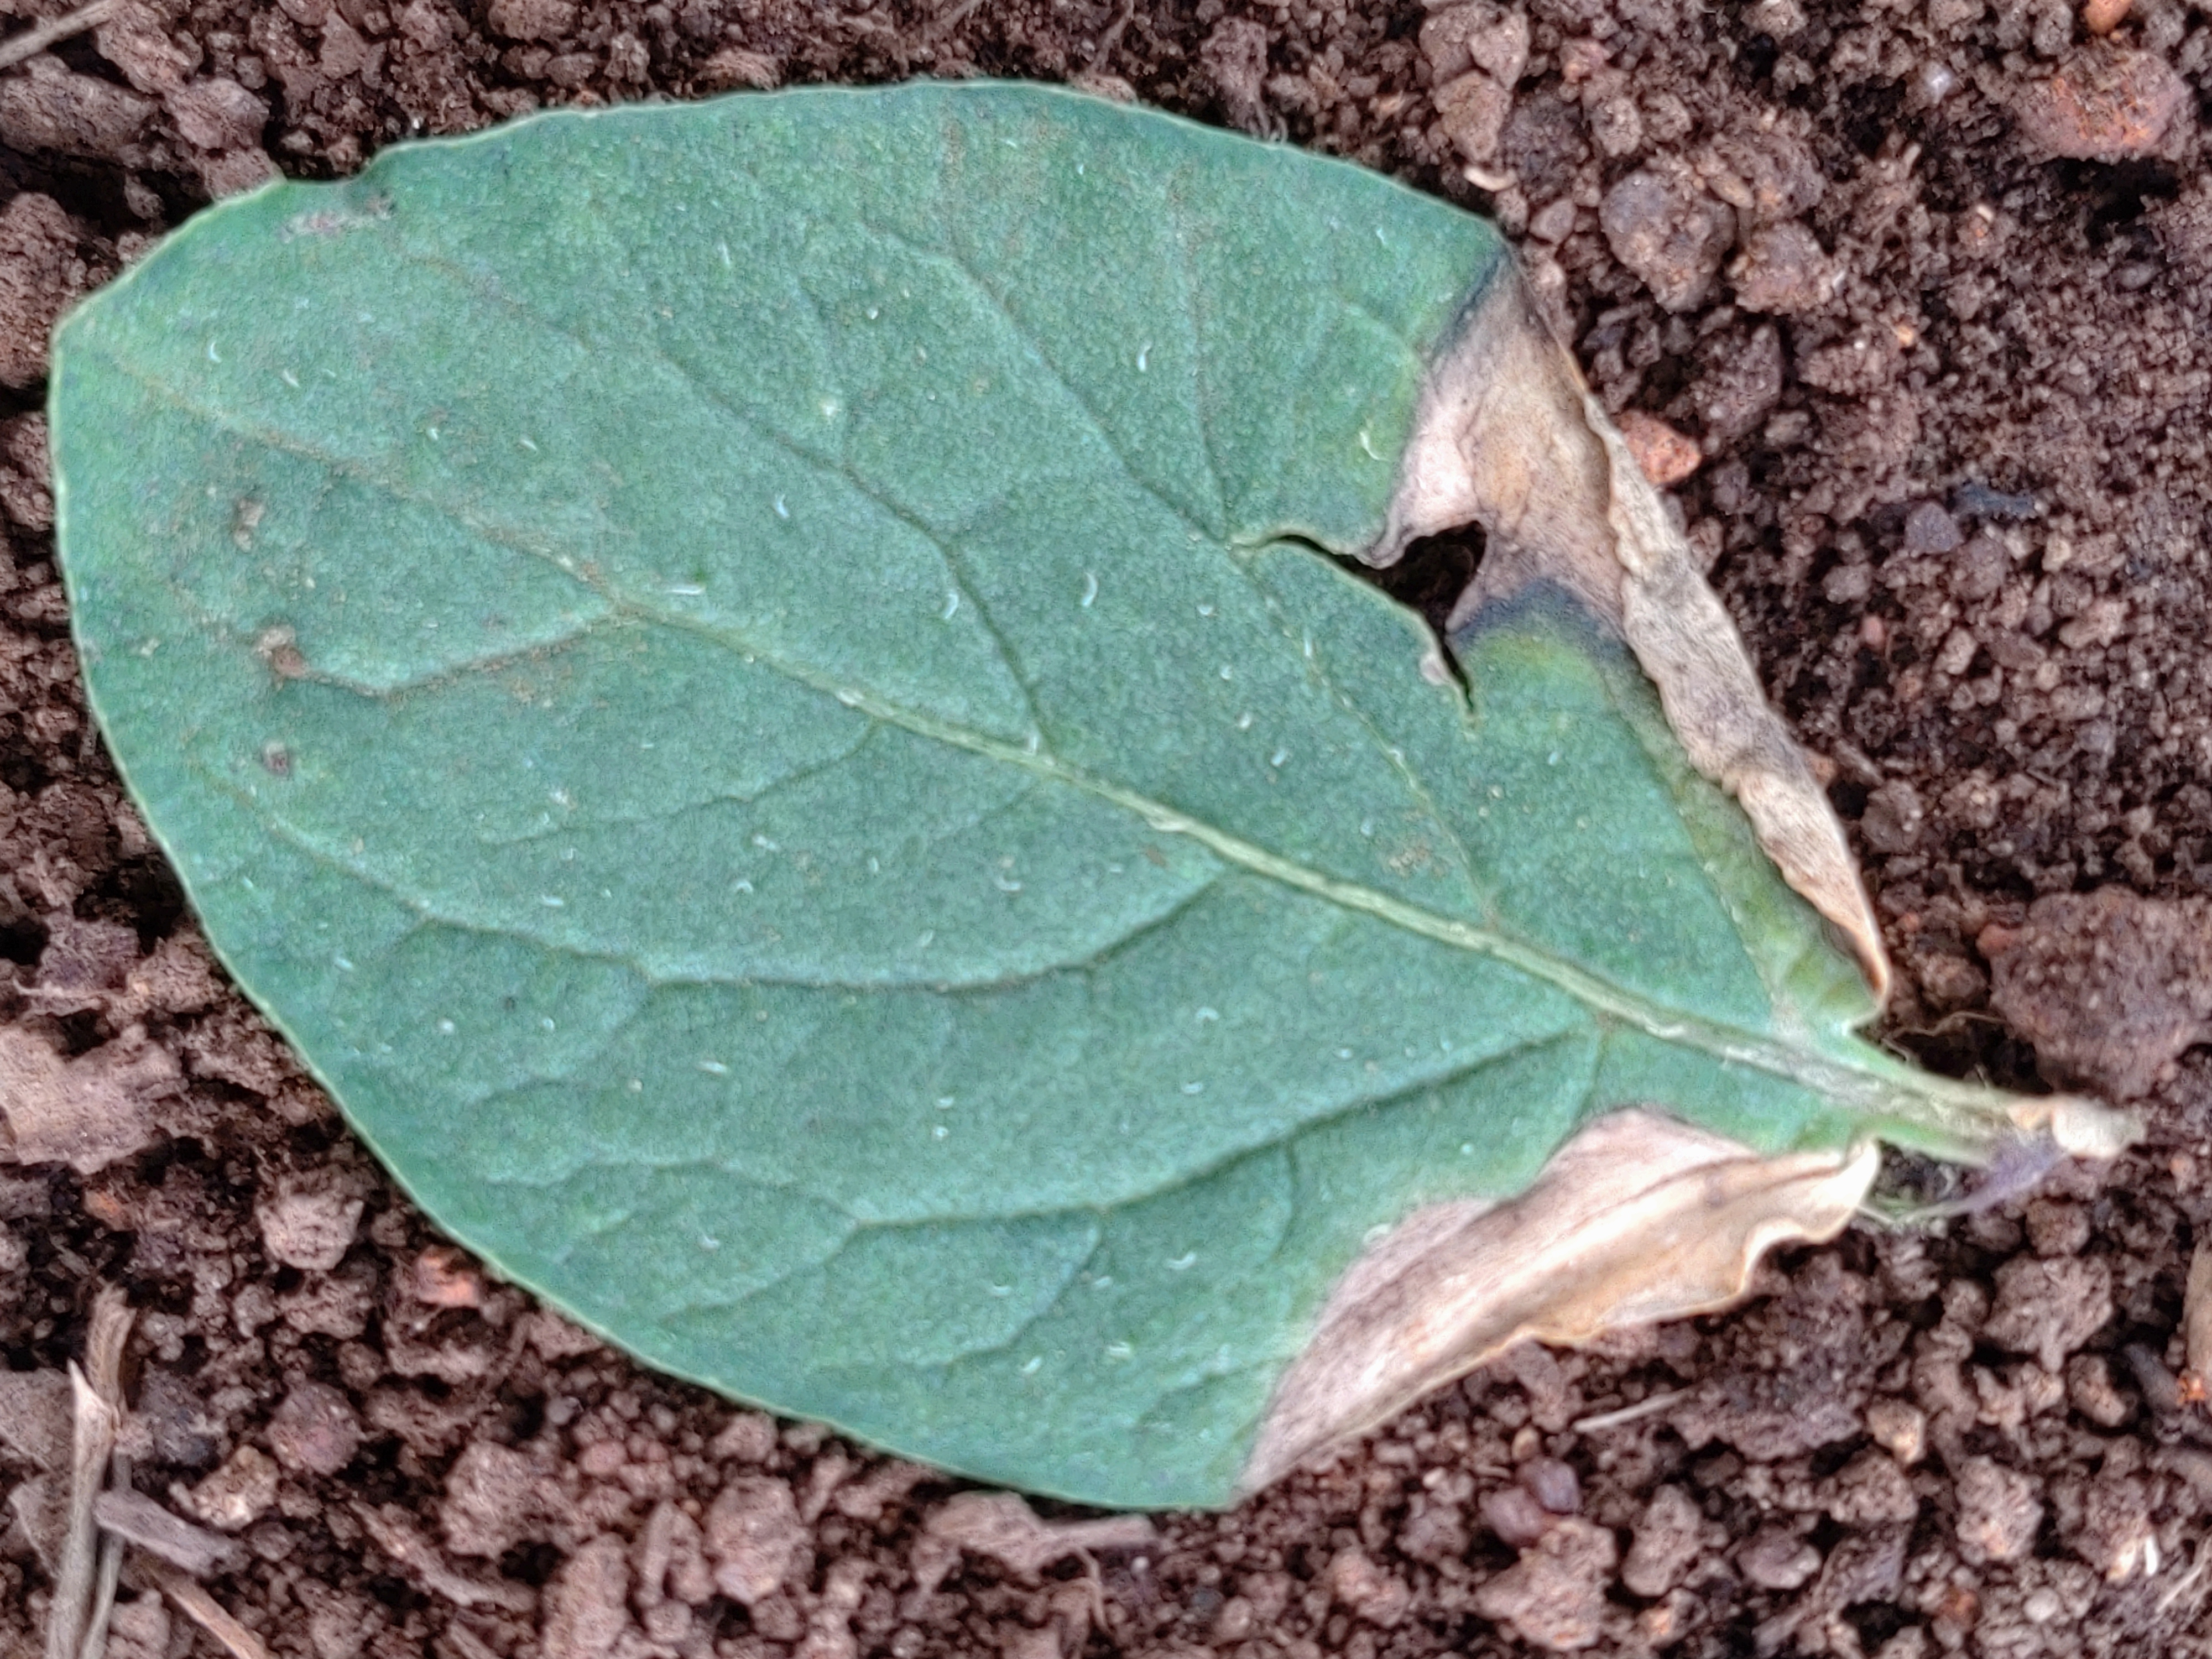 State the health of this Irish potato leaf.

early blight
